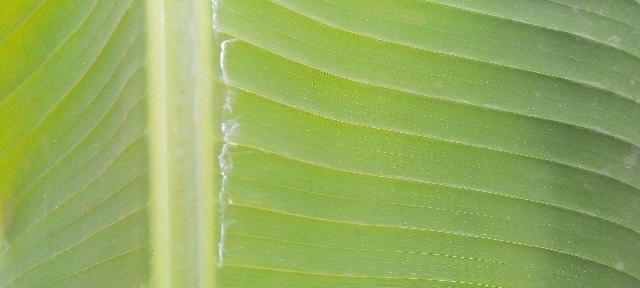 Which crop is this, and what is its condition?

banana, healthy
